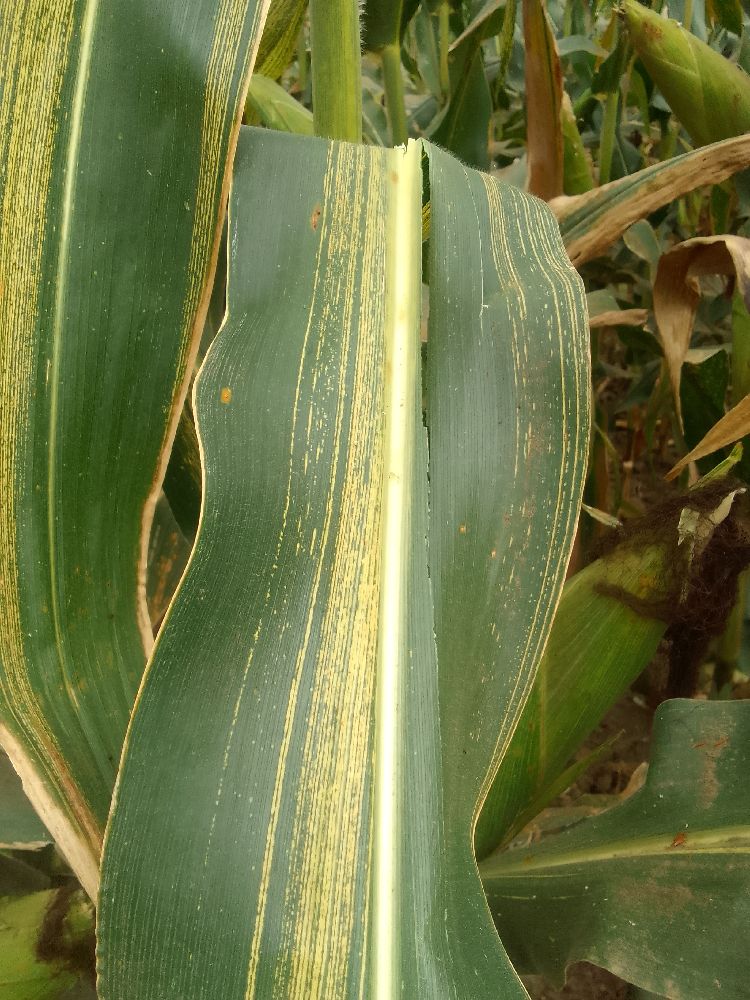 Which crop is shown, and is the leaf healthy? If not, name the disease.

maize, maize streak virus
